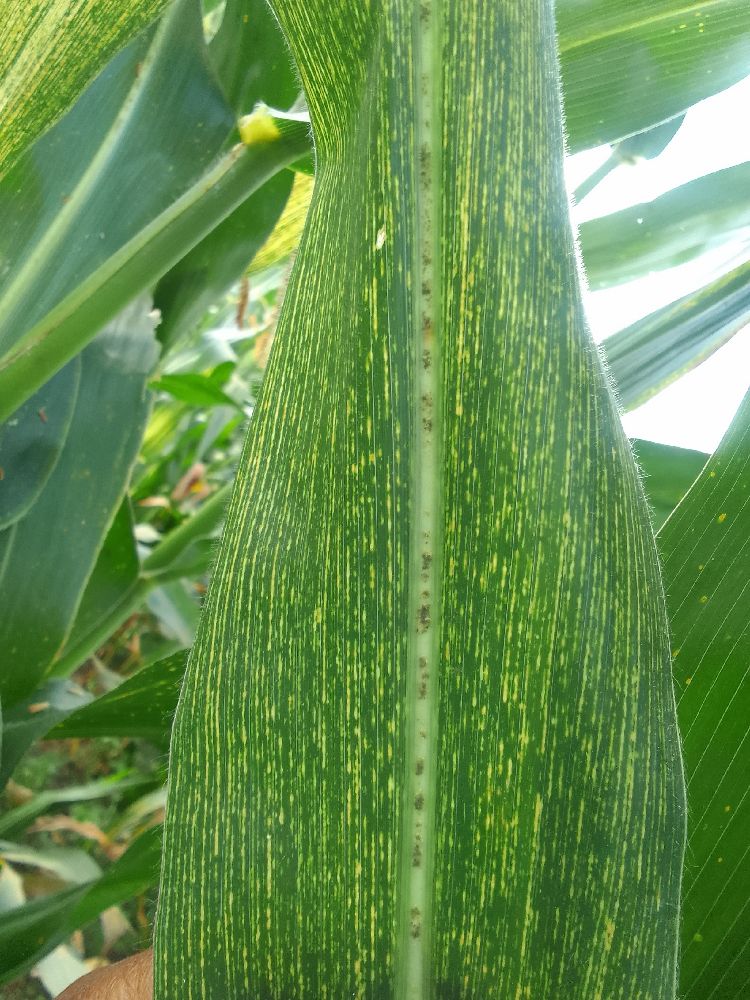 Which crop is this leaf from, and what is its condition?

maize, maize streak virus
